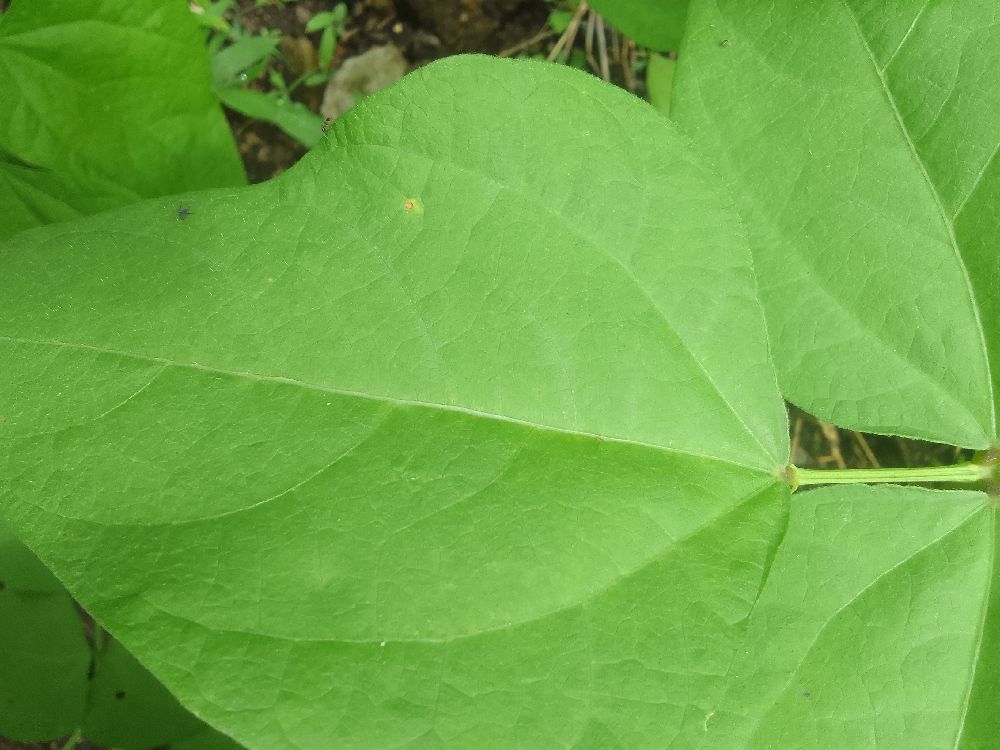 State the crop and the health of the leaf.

common bean, healthy
